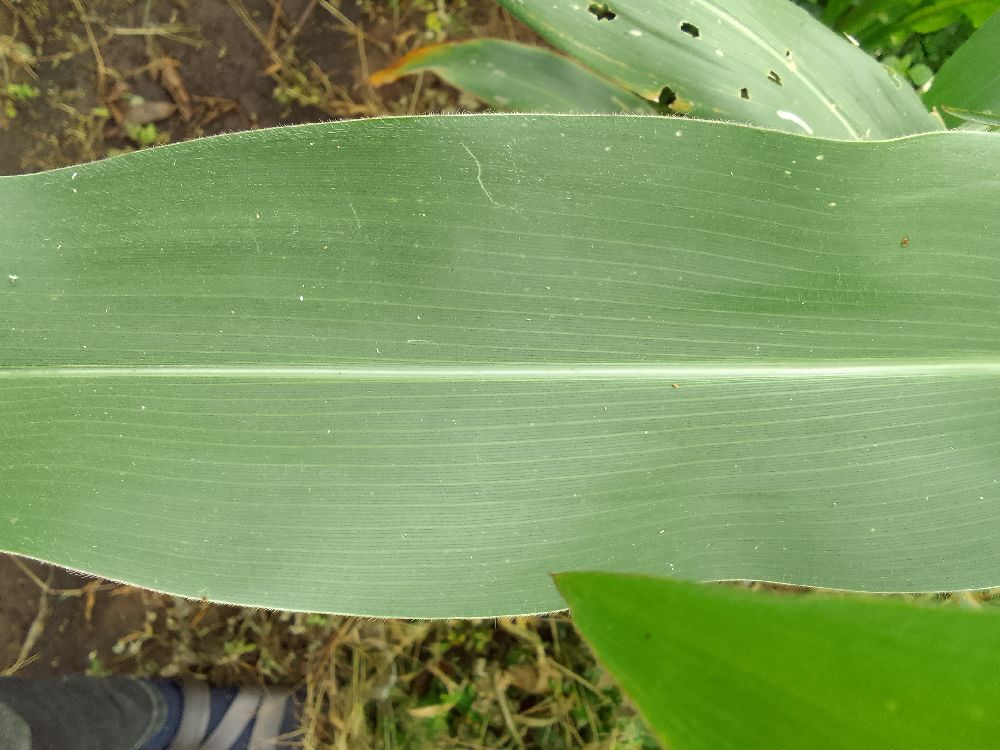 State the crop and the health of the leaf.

maize, healthy
